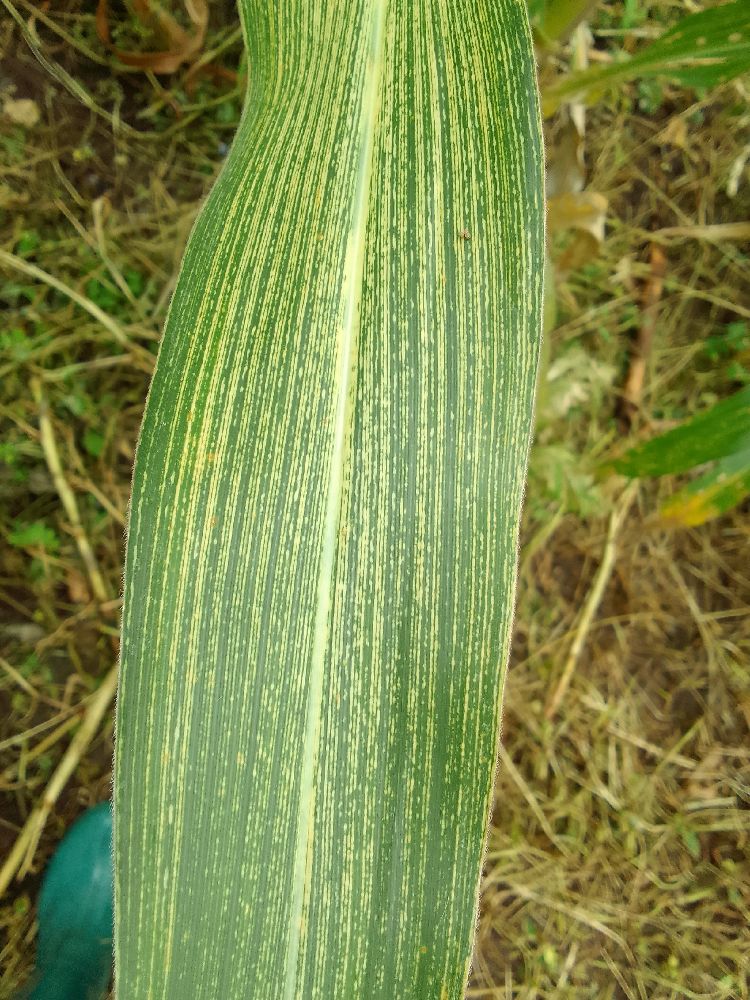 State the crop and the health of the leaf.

maize, maize streak virus
